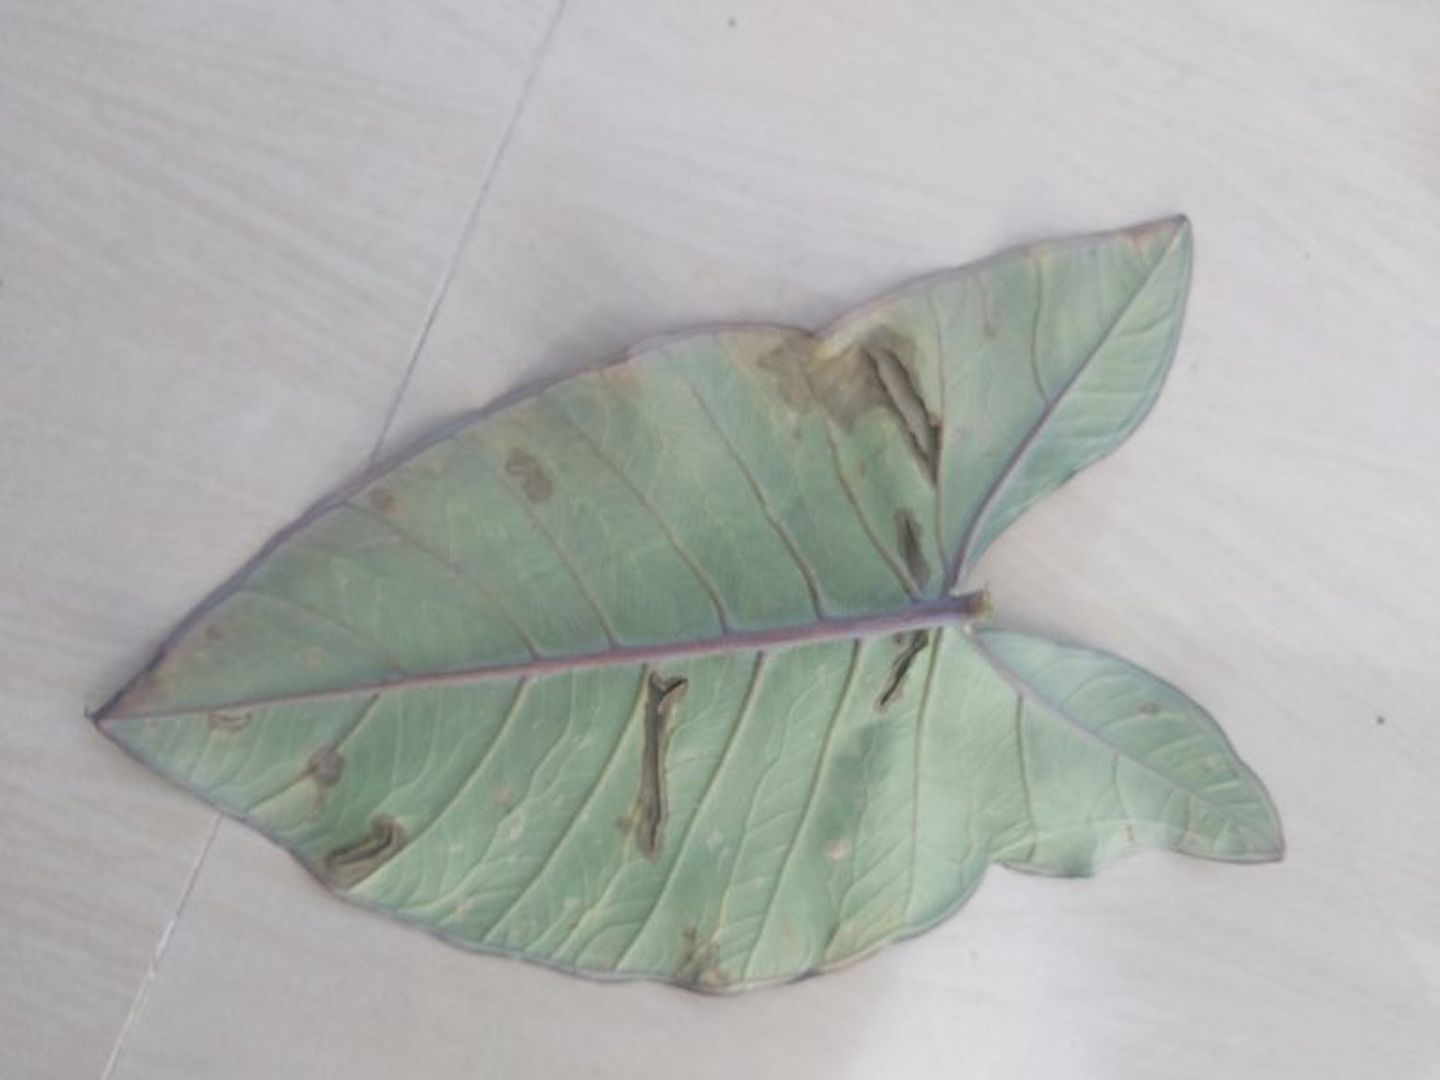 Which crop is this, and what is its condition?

taro, leaf blight
